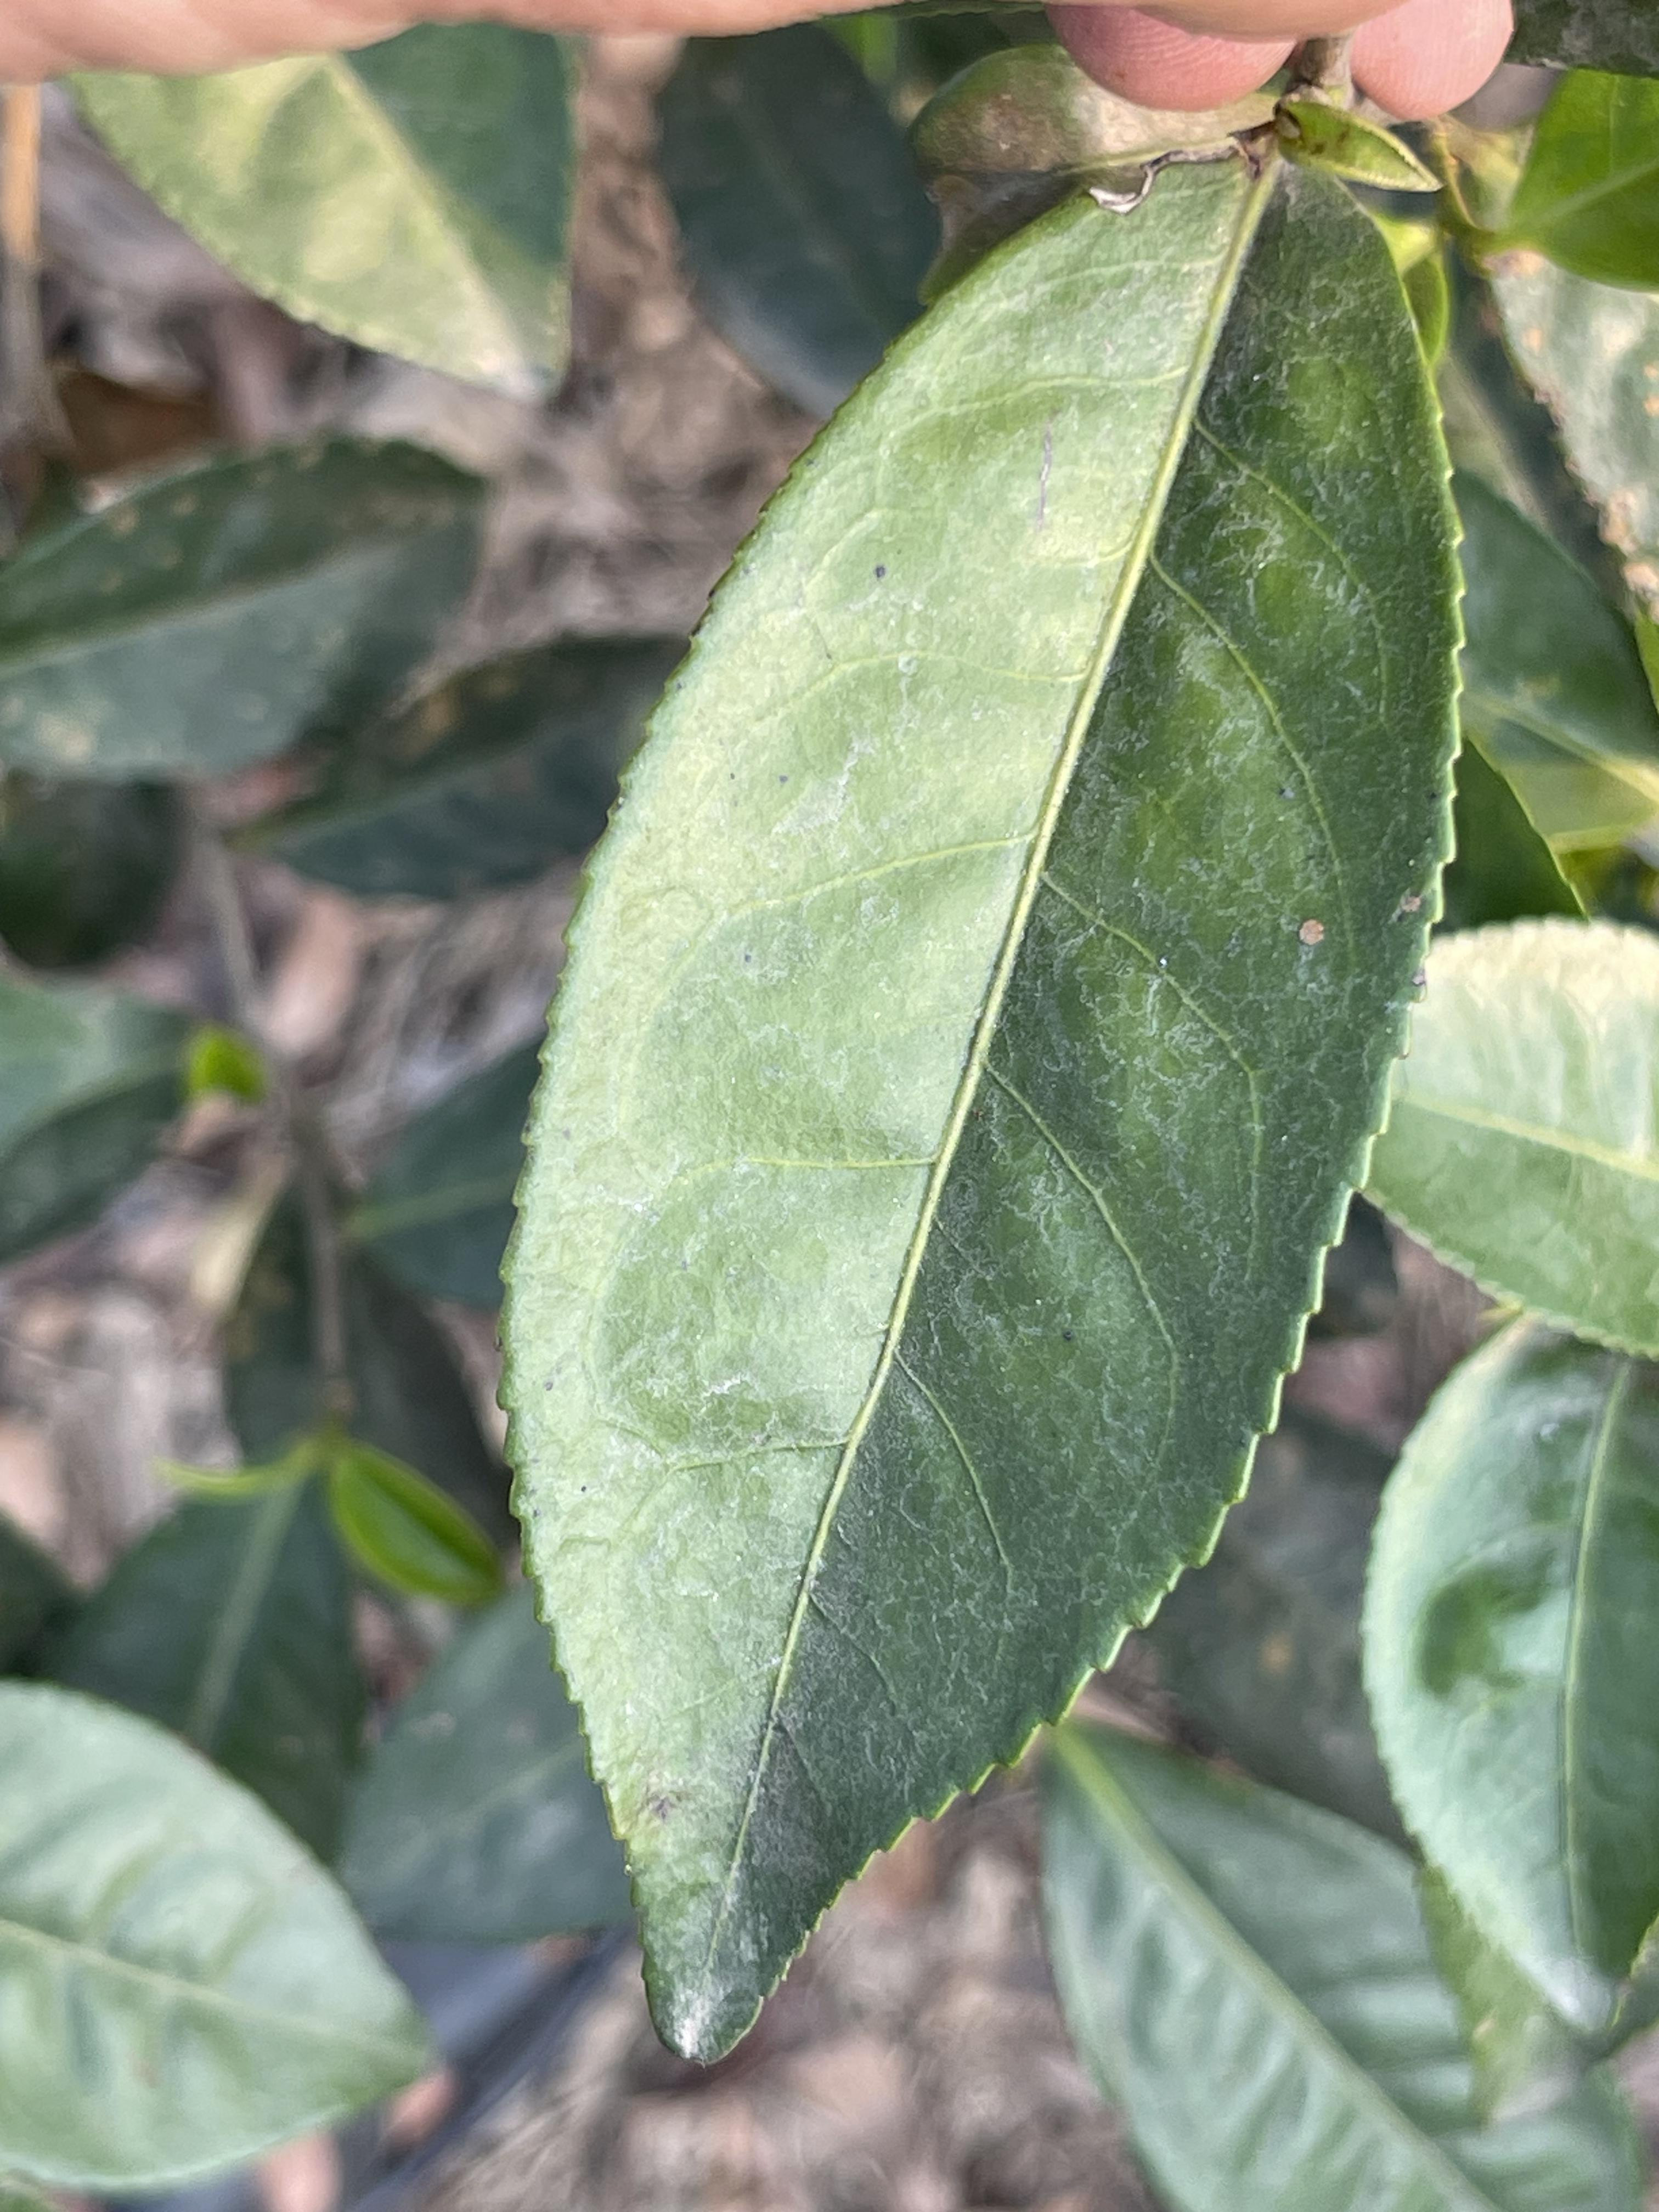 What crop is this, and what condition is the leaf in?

tea, red rust
